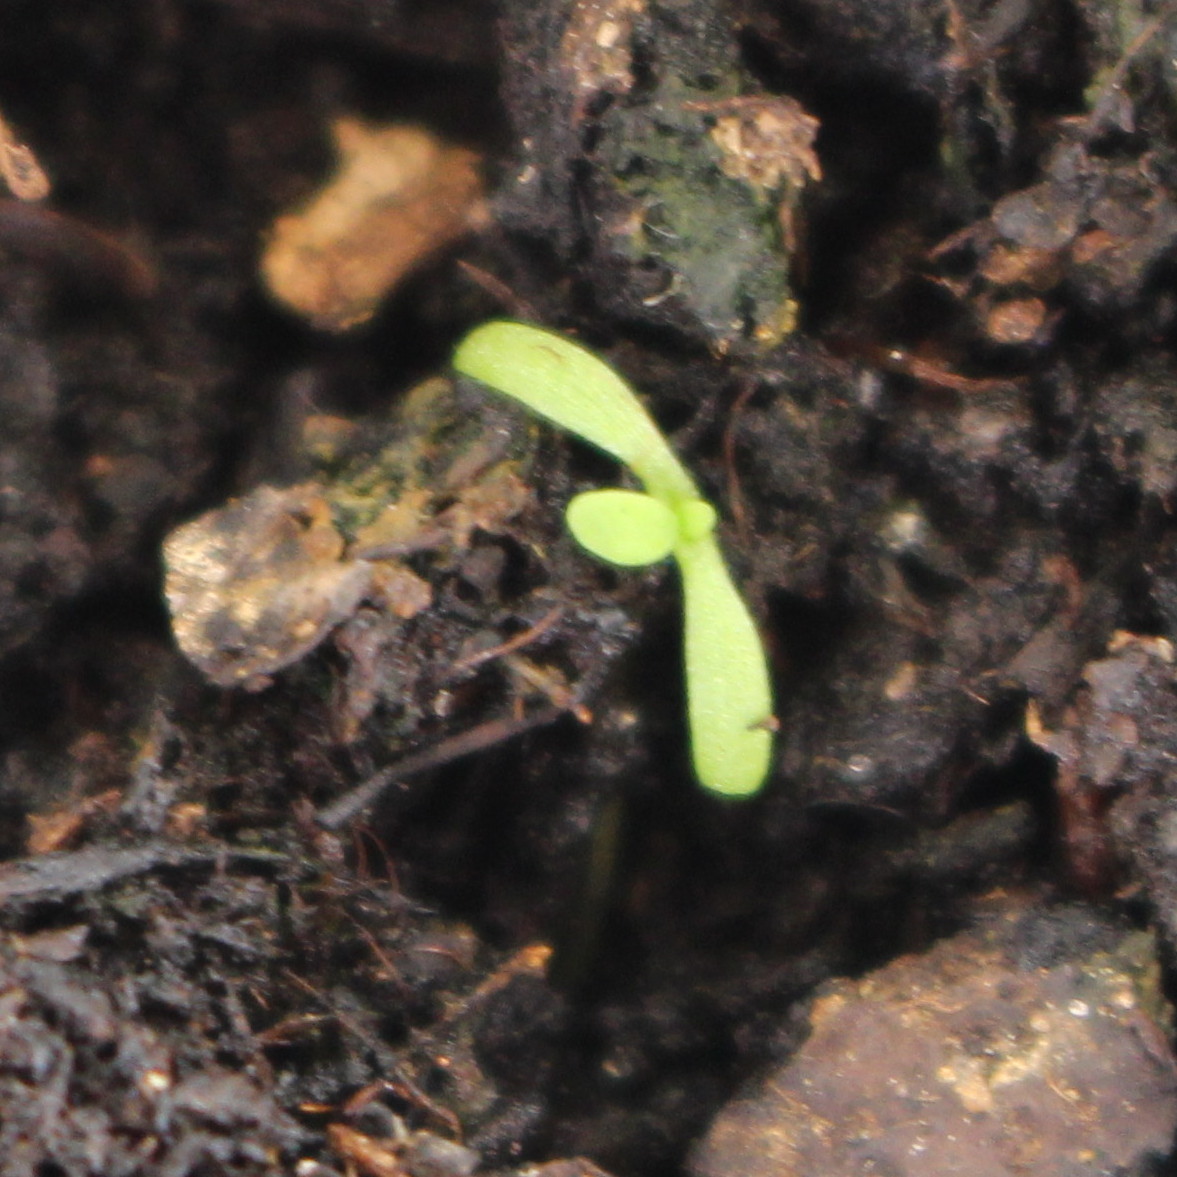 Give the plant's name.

Papaver rhoeas
